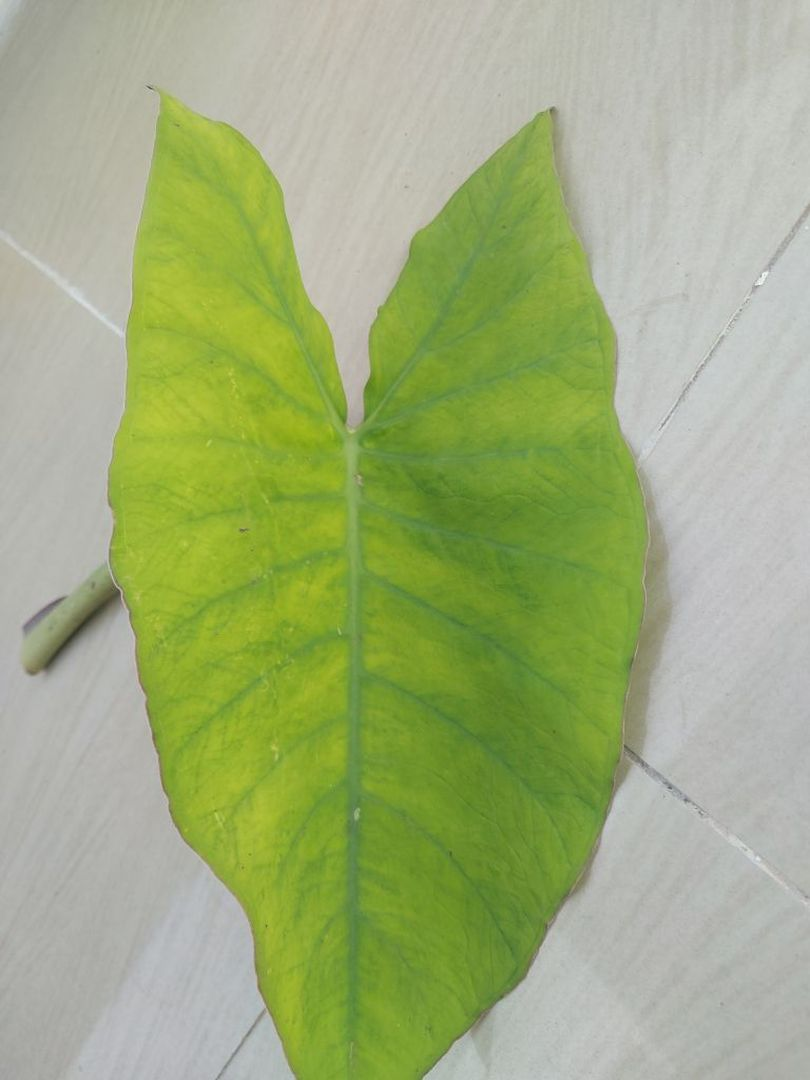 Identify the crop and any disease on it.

taro, mosaic
